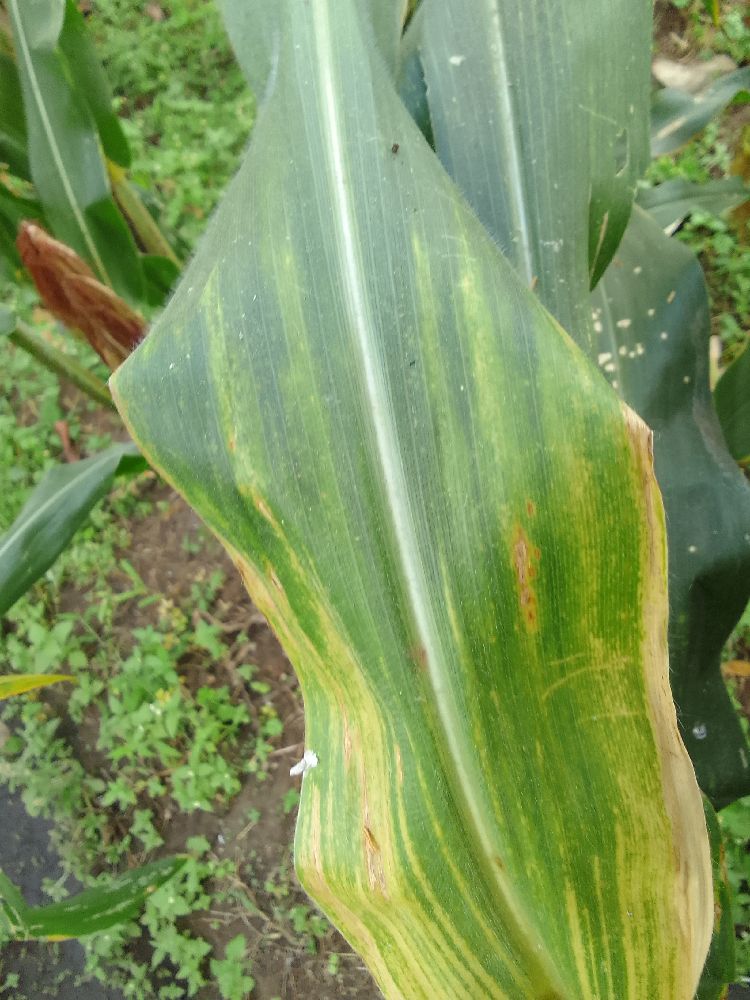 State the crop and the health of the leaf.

maize, maize lethal necrosis
